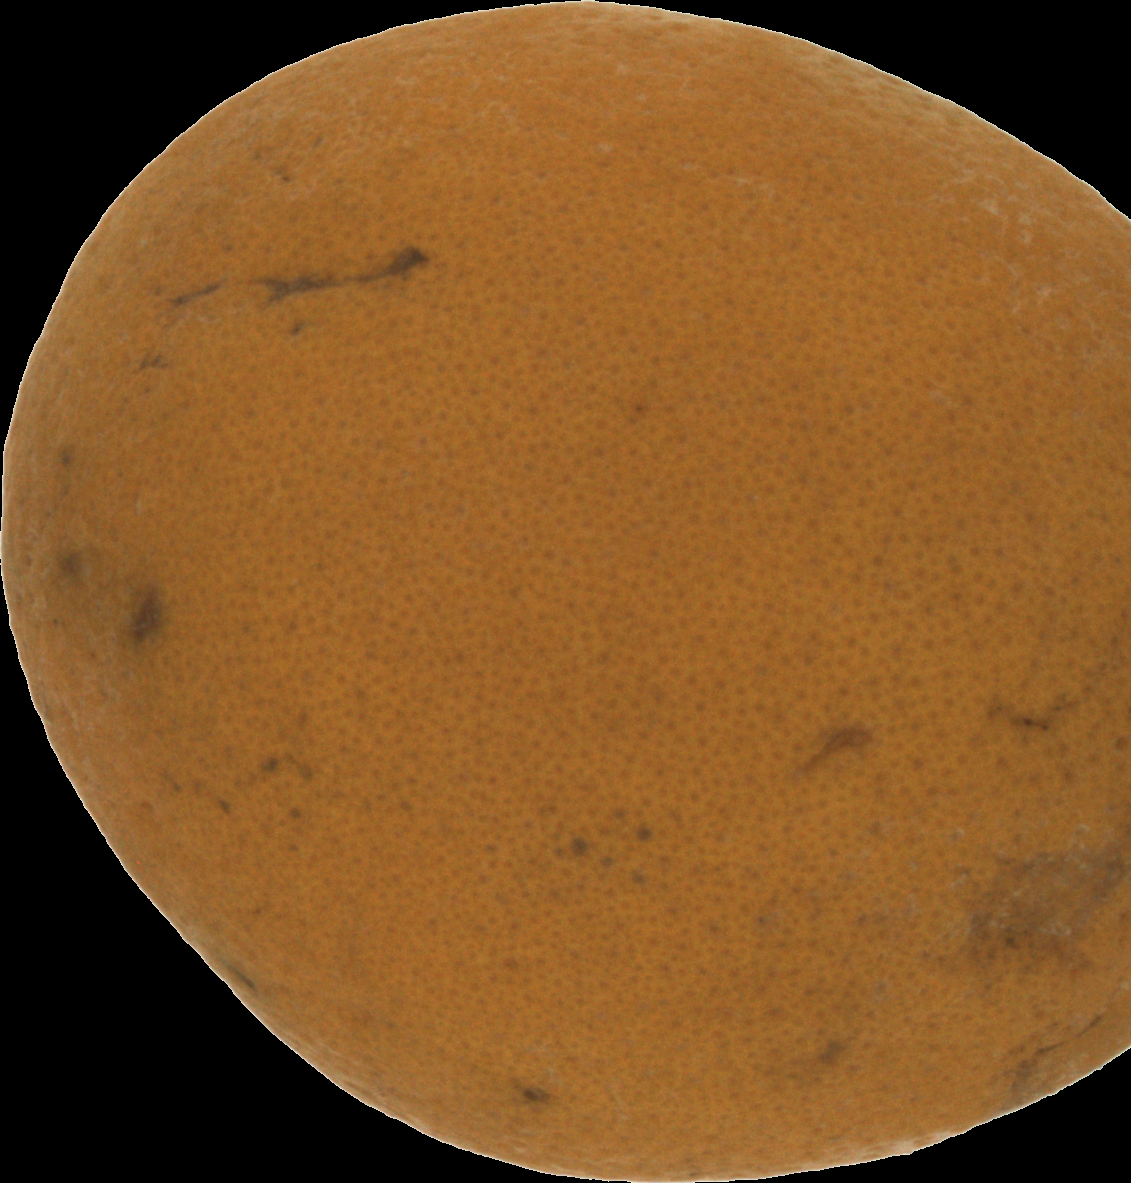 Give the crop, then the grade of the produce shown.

orange, bad
